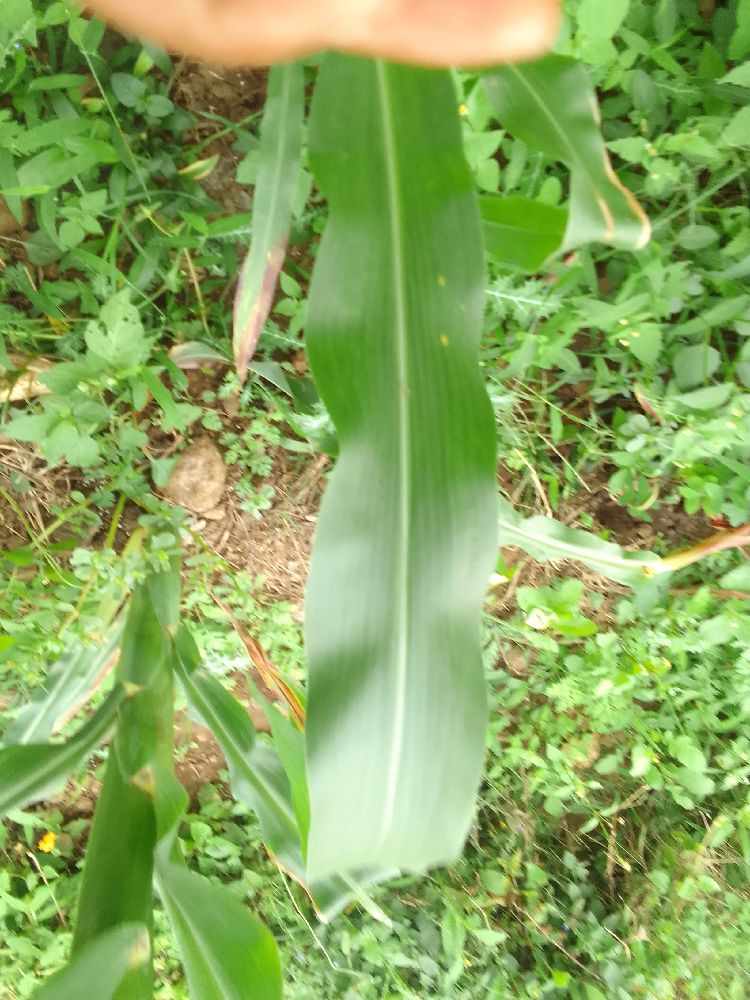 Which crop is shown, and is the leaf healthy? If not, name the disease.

maize, healthy
